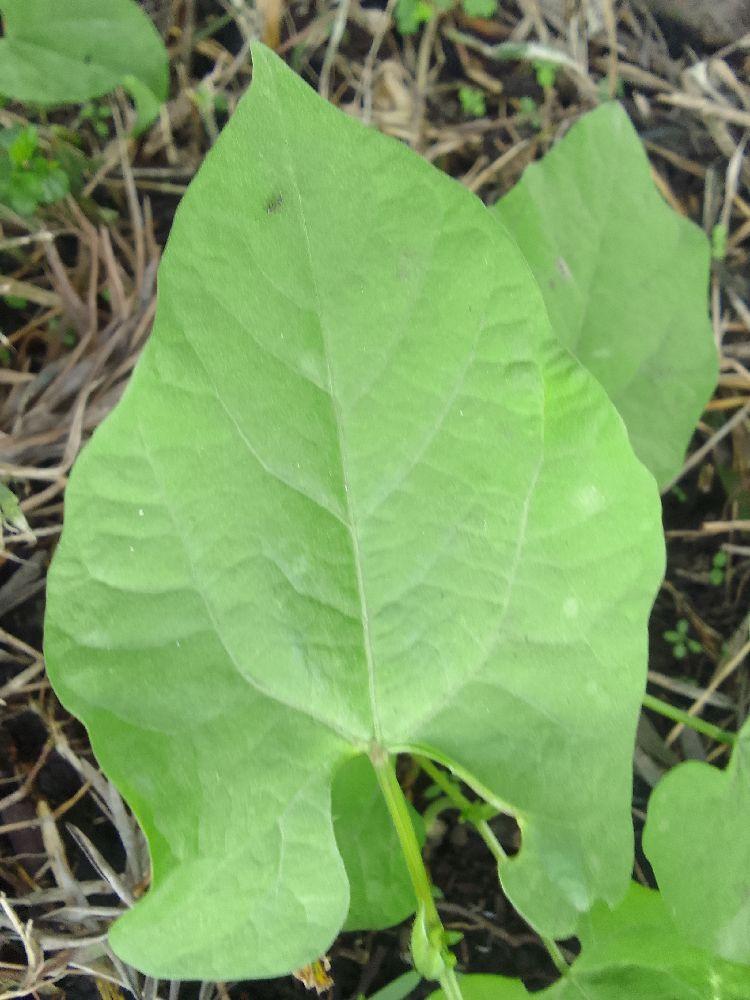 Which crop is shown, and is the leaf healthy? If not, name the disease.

common bean, healthy
